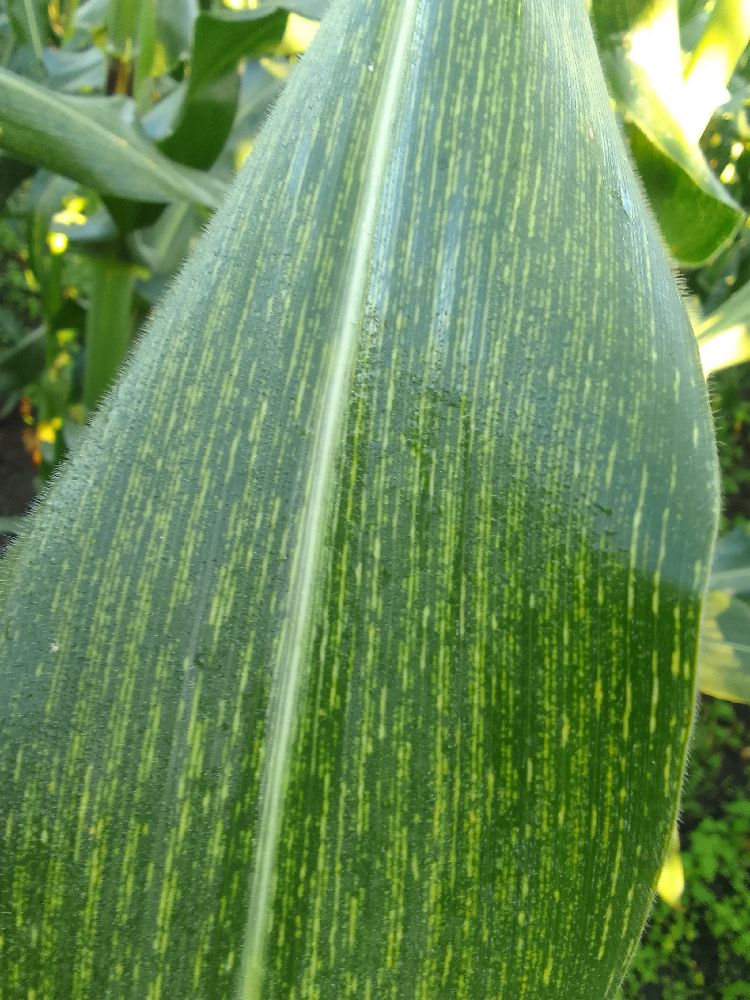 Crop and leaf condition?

maize, maize streak virus
